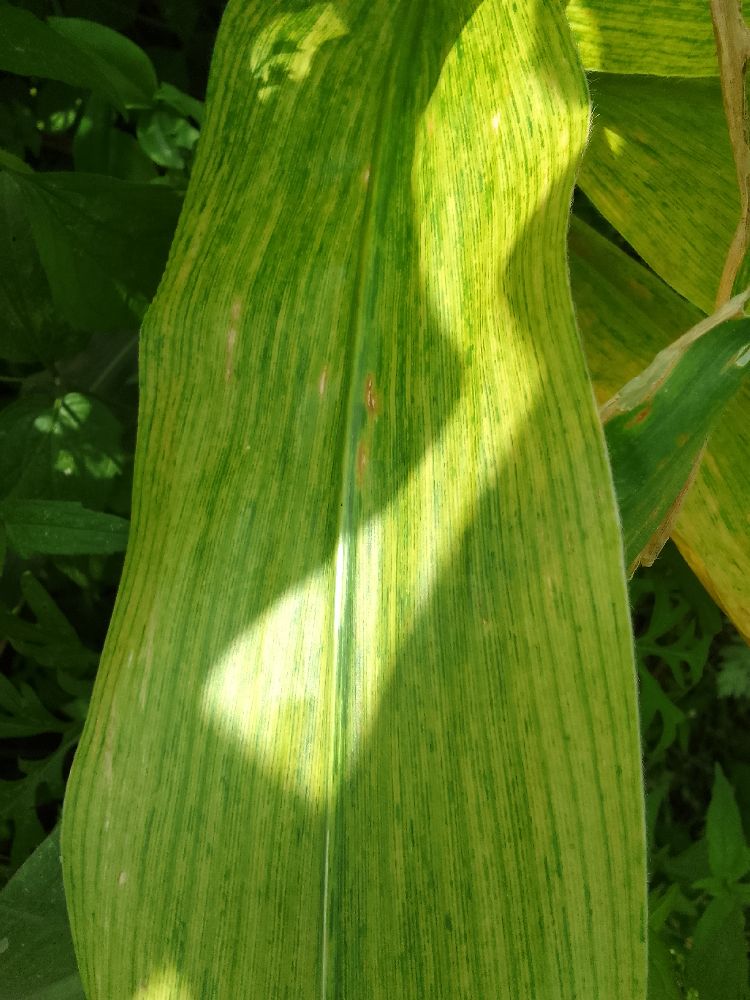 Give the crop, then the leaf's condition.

maize, maize lethal necrosis
